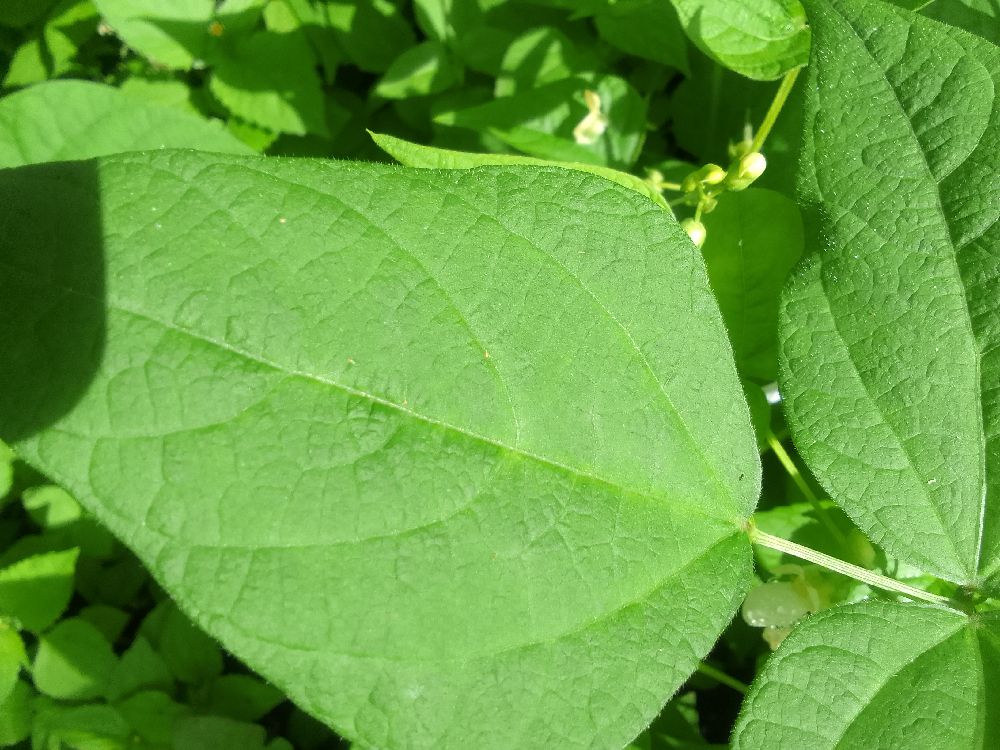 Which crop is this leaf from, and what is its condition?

common bean, healthy
